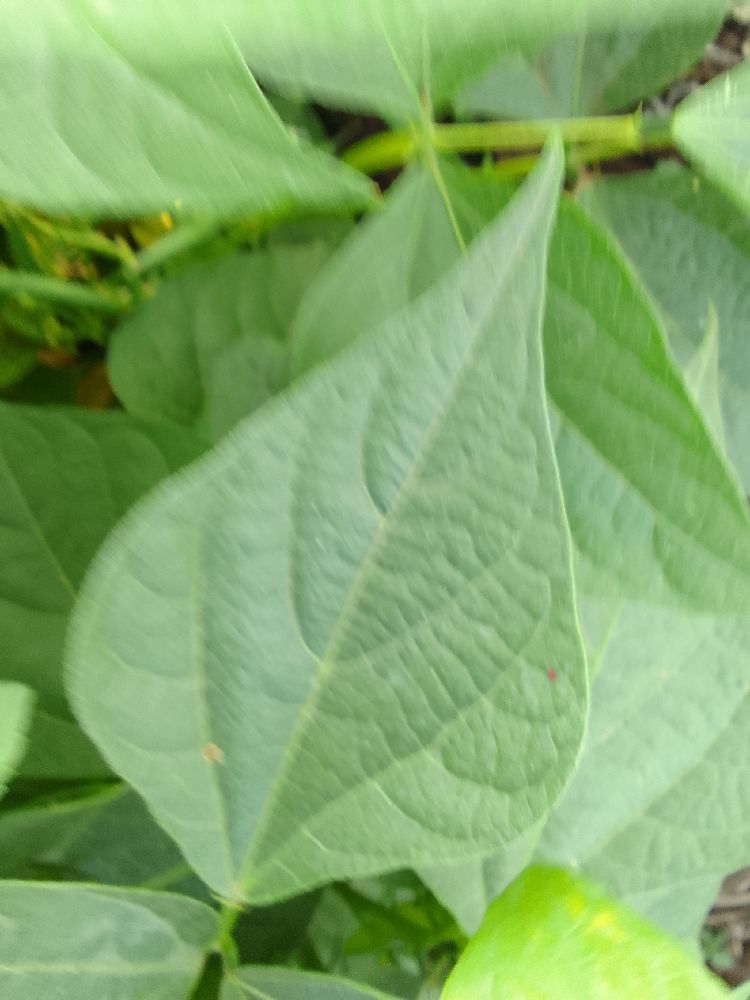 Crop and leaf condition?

common bean, healthy
